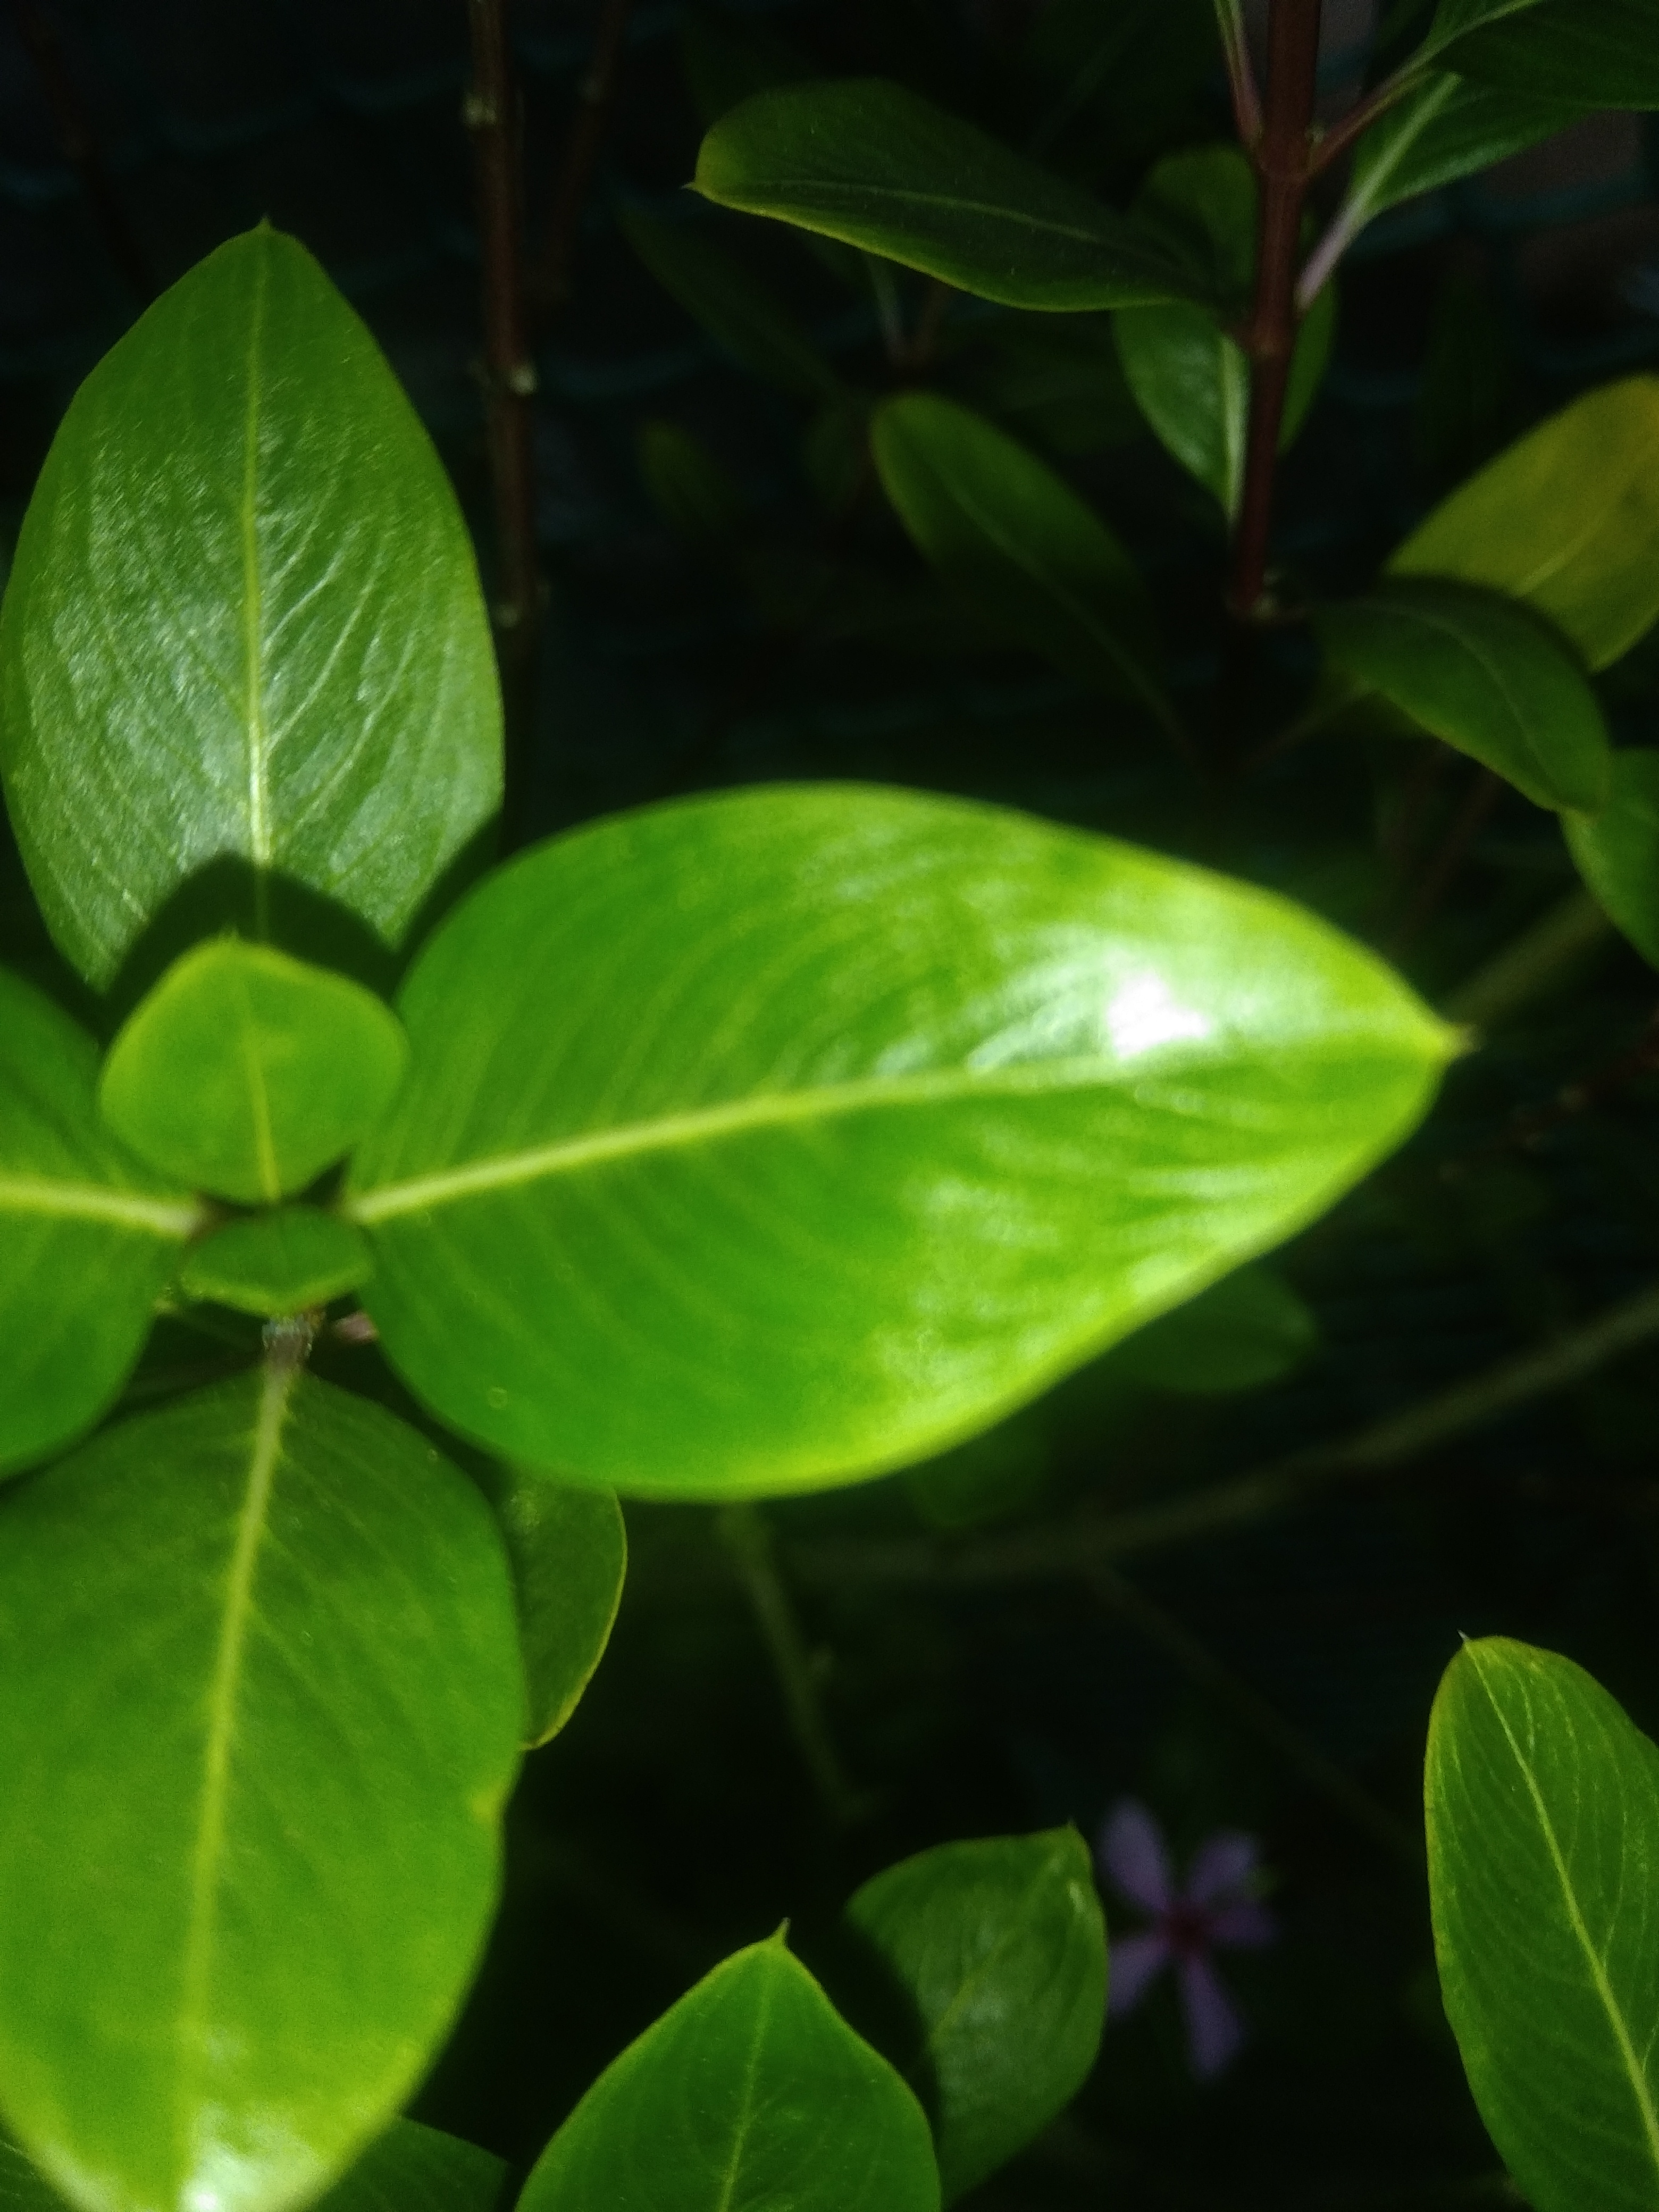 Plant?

rose periwinkle
